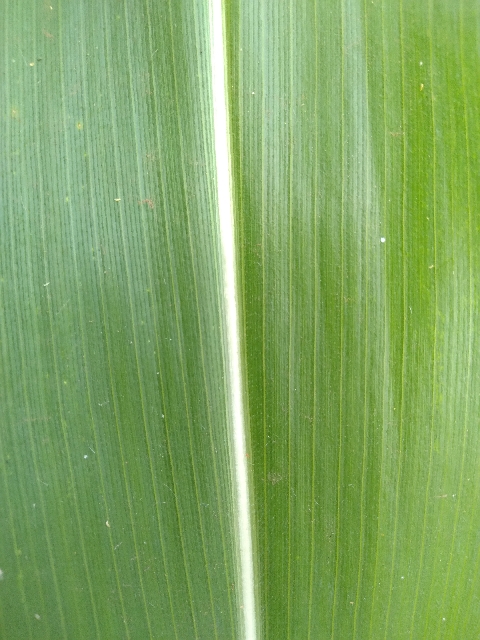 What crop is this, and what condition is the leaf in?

maize, healthy
